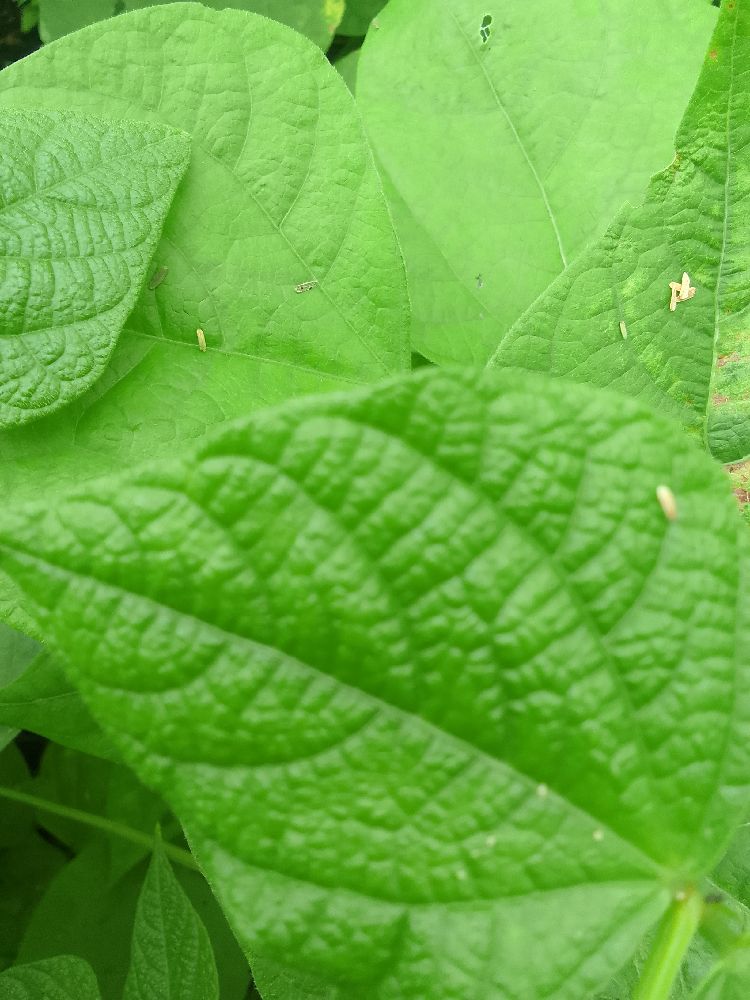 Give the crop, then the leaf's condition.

common bean, healthy
